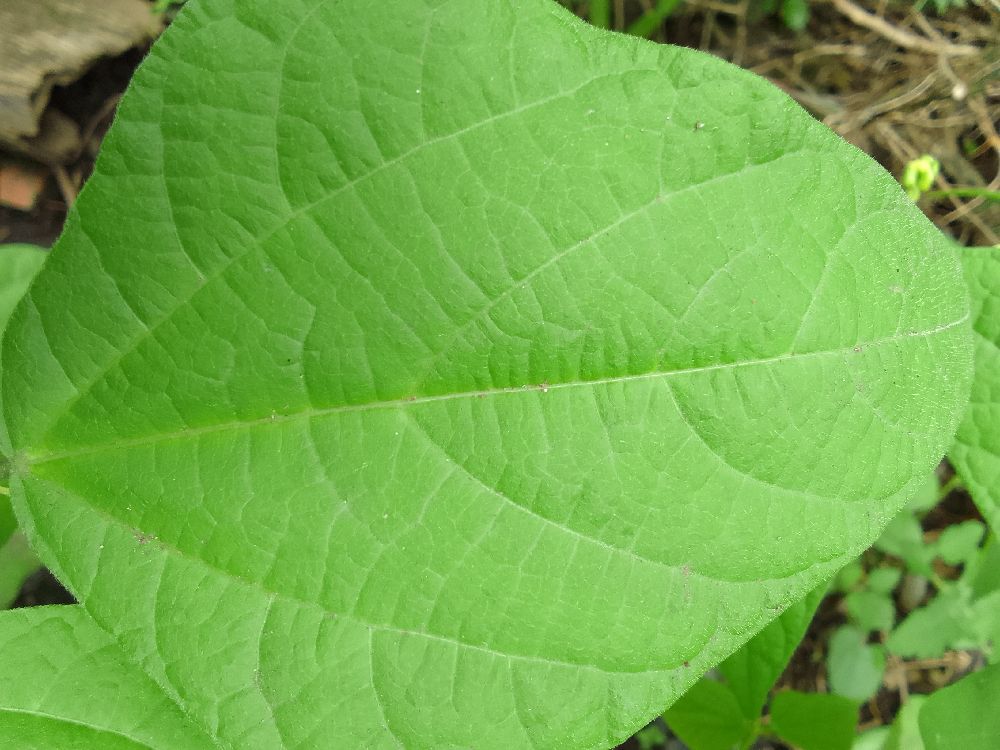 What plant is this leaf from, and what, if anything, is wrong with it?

common bean, healthy
